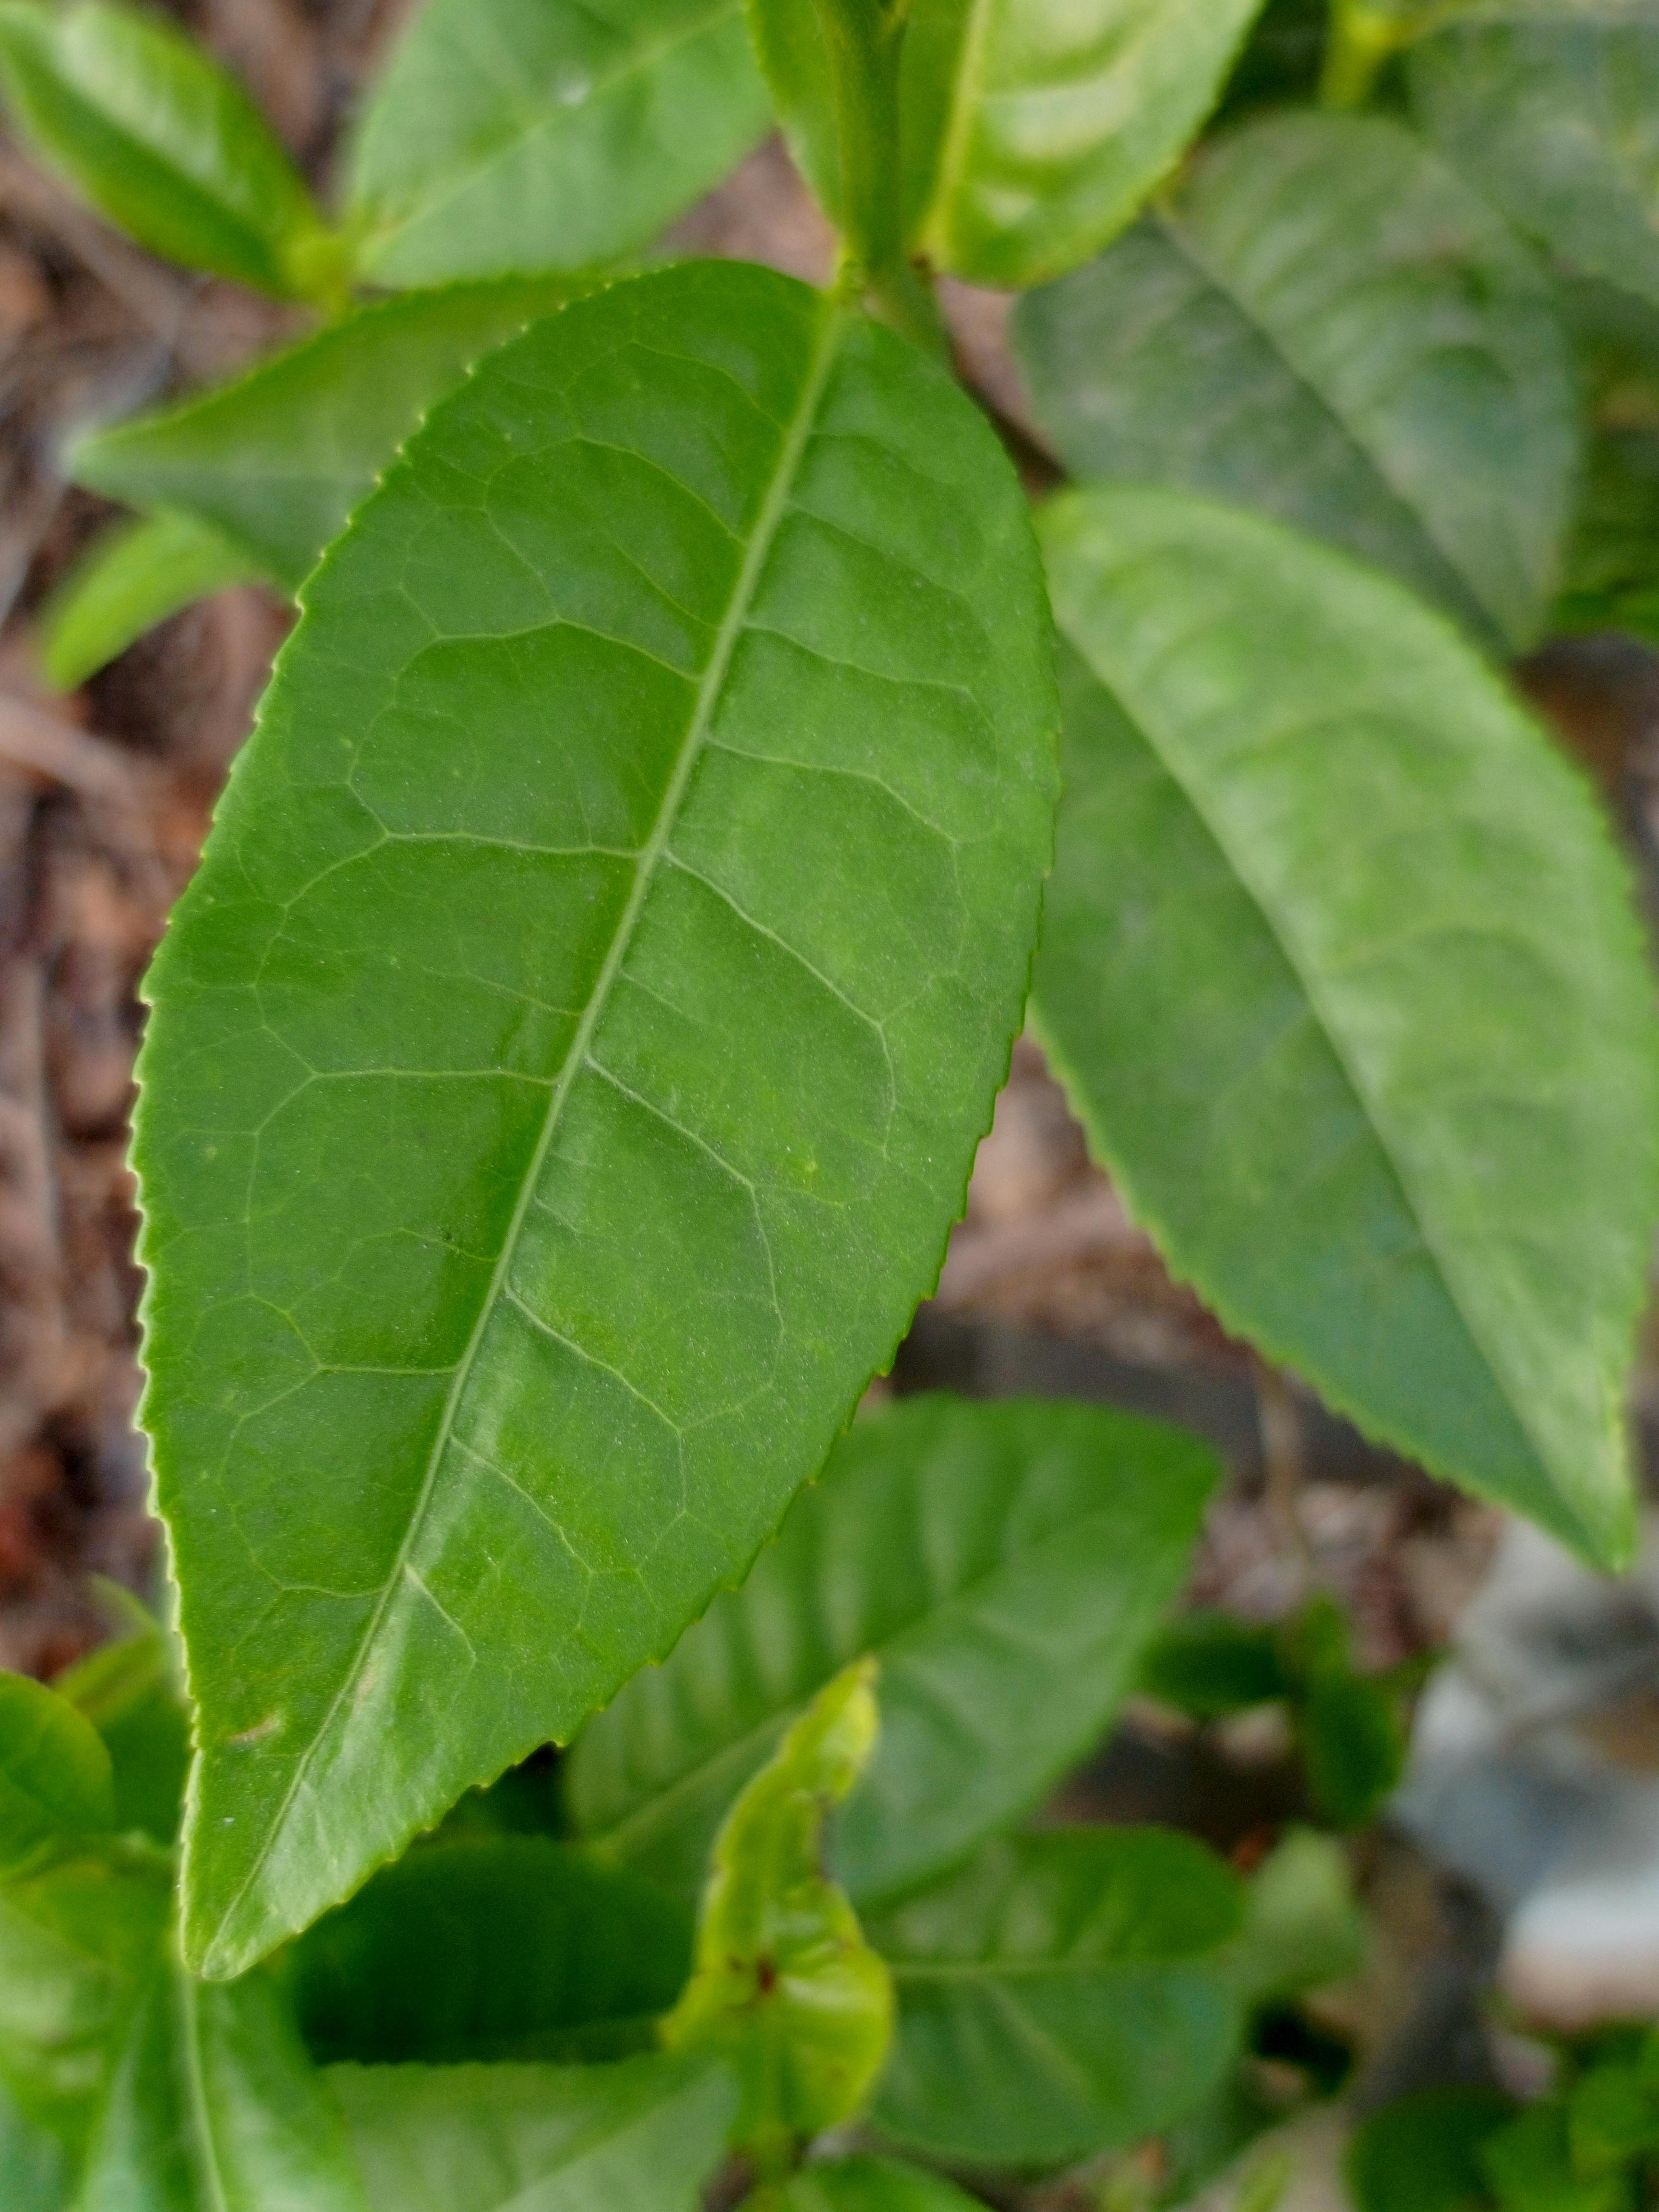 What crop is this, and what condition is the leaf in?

tea, healthy leaf
